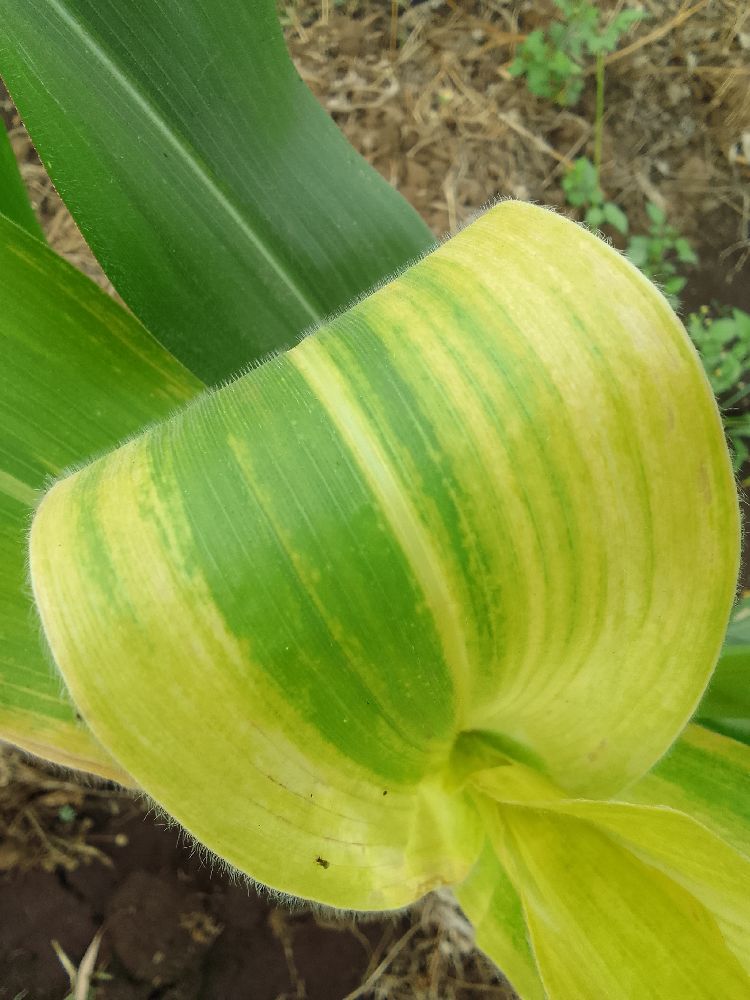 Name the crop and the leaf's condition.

maize, maize lethal necrosis
